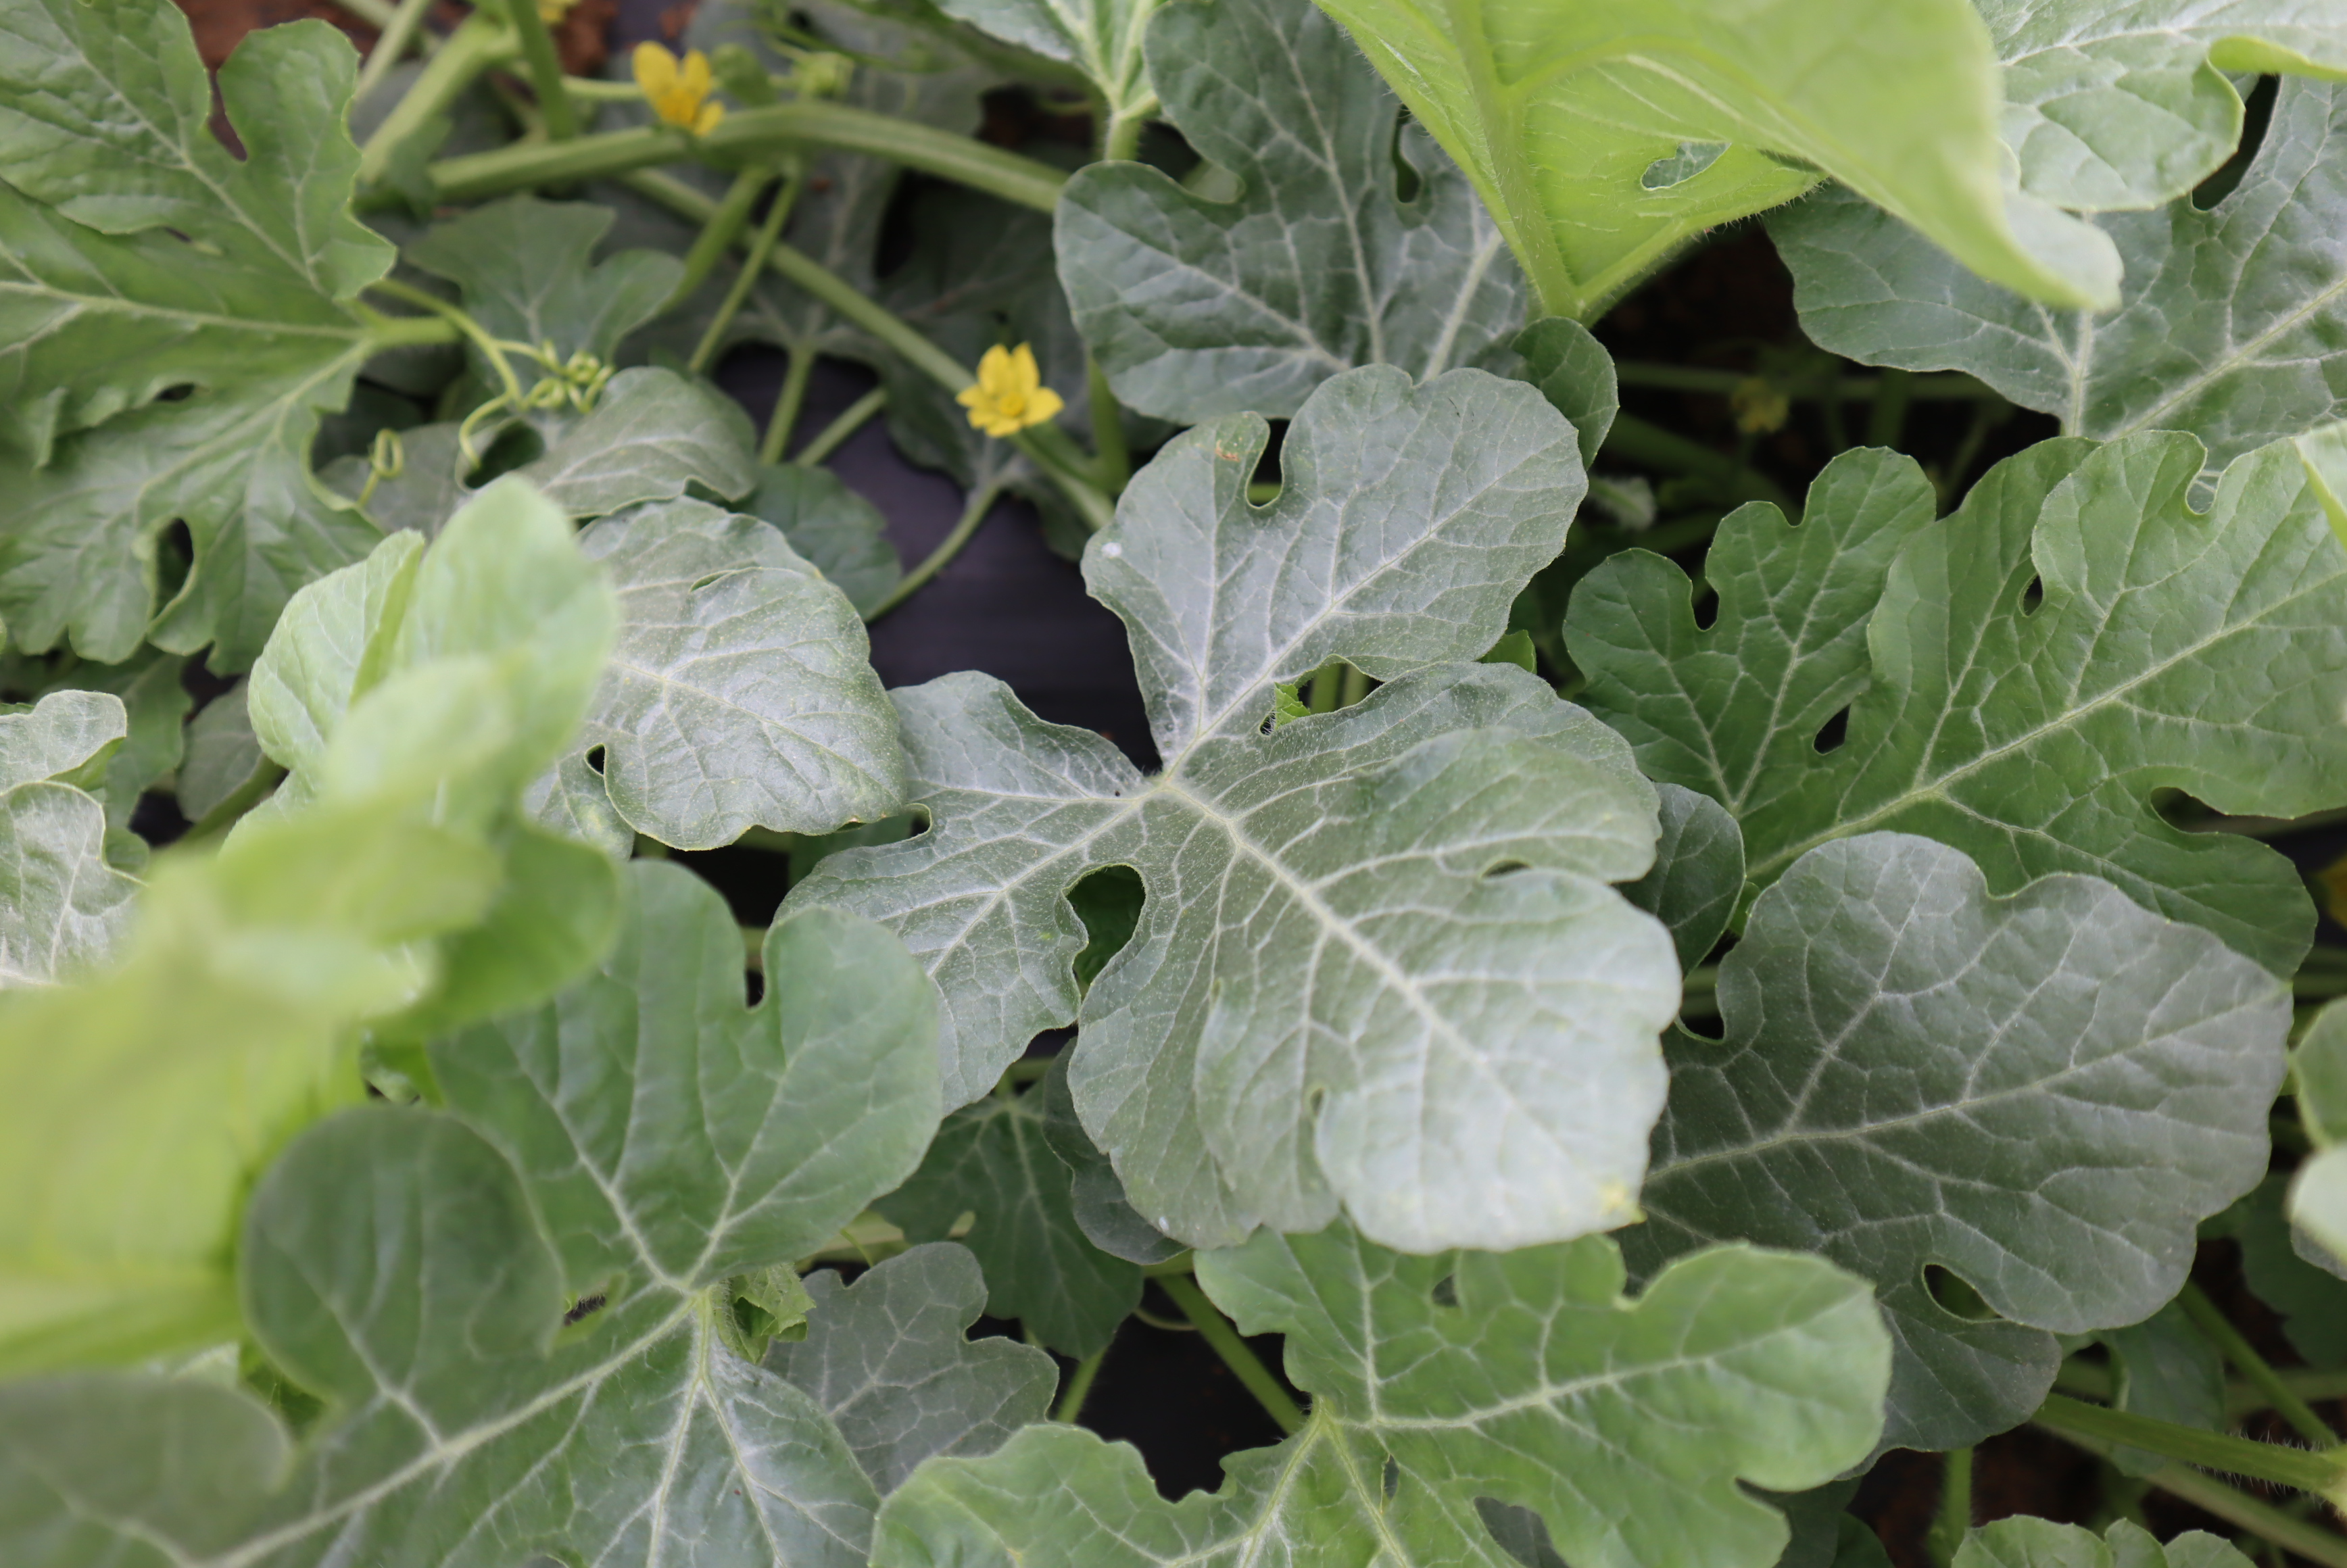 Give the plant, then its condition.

watermelon, healthy
